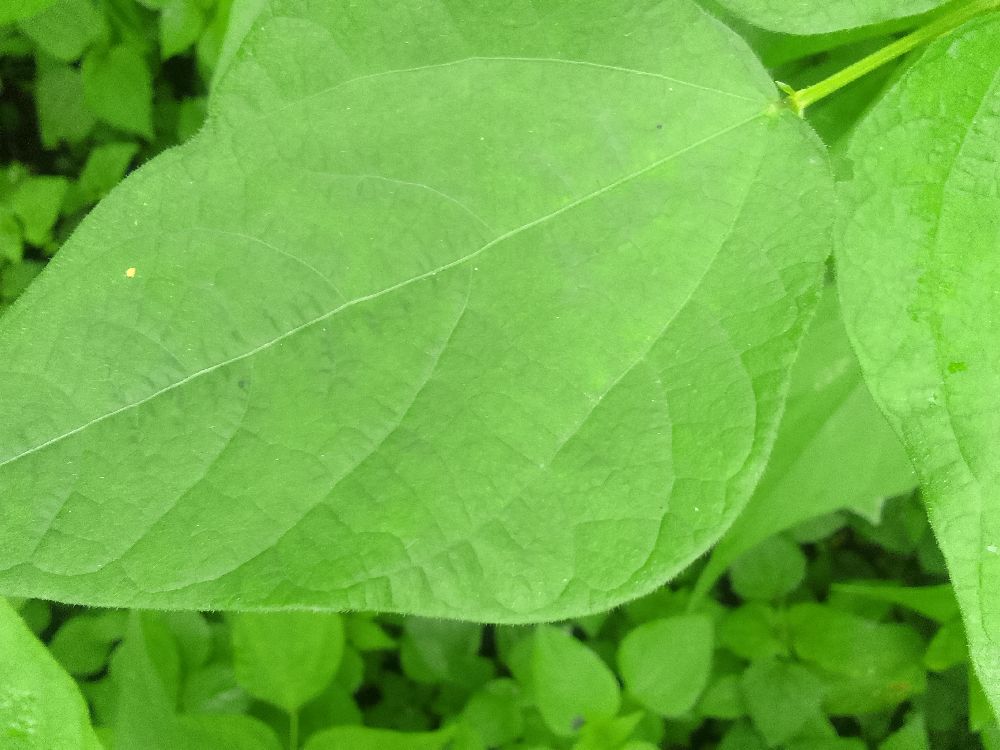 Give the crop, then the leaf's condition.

common bean, healthy
